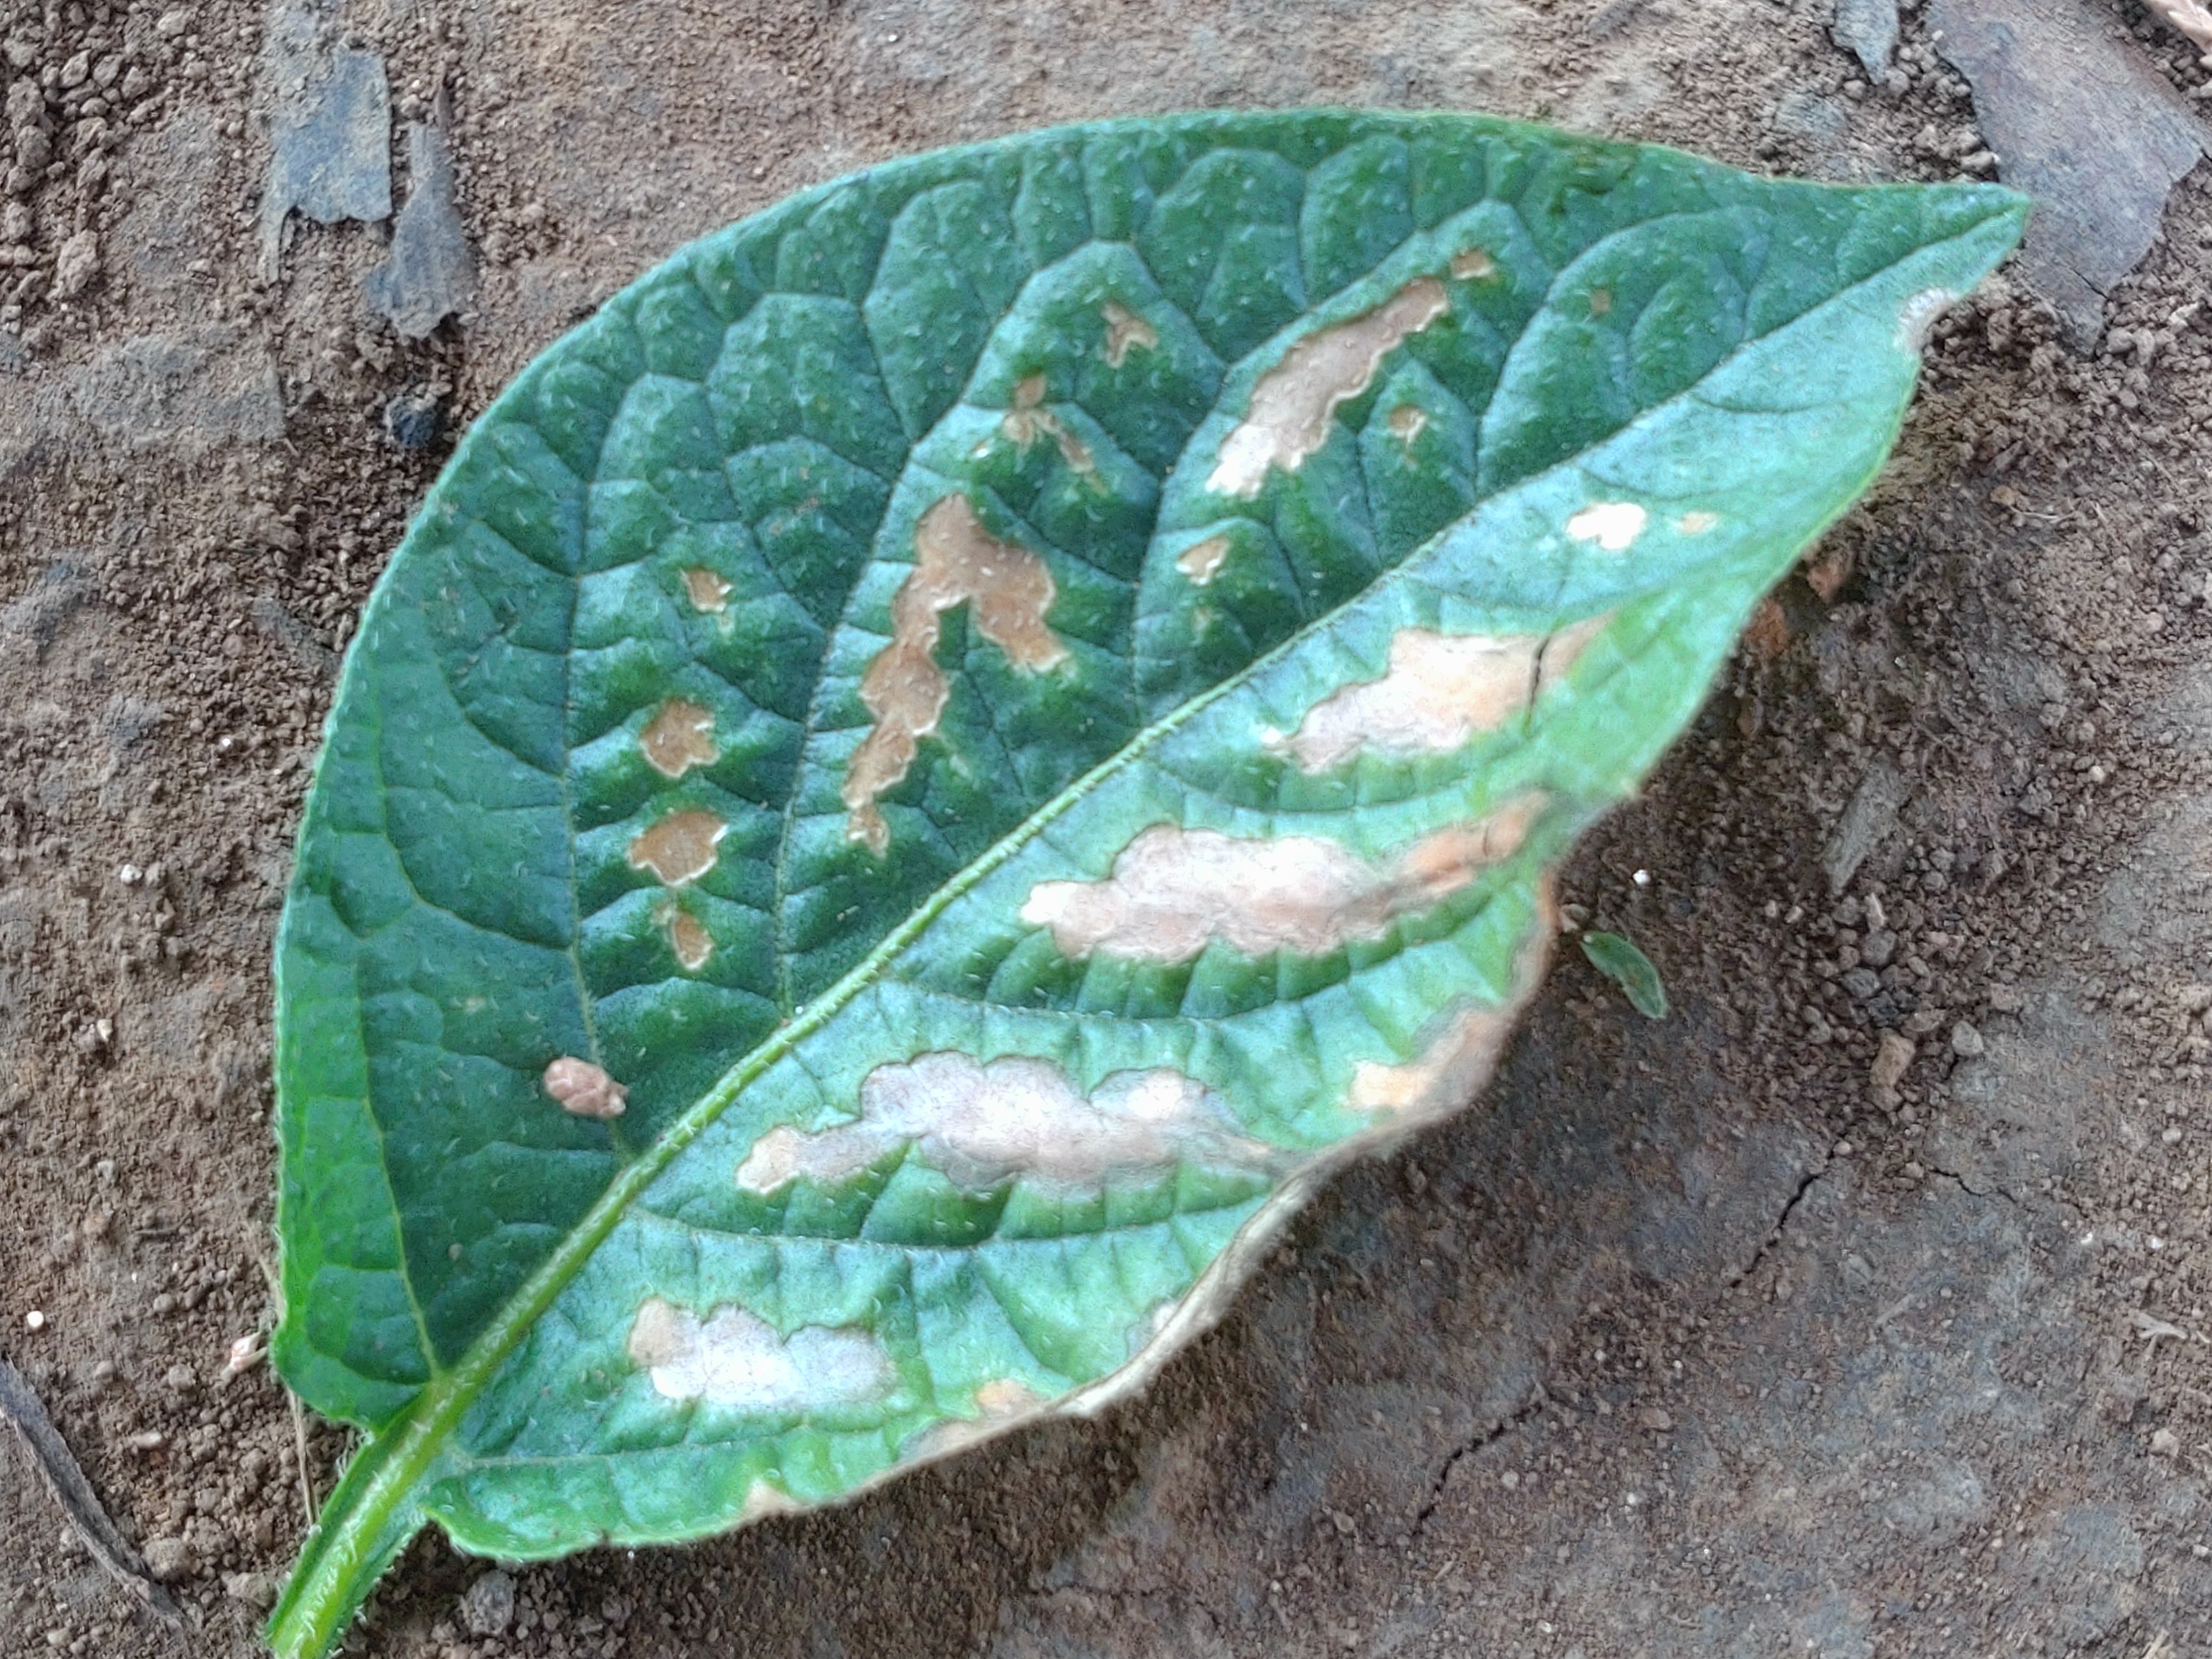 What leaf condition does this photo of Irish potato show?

early blight
